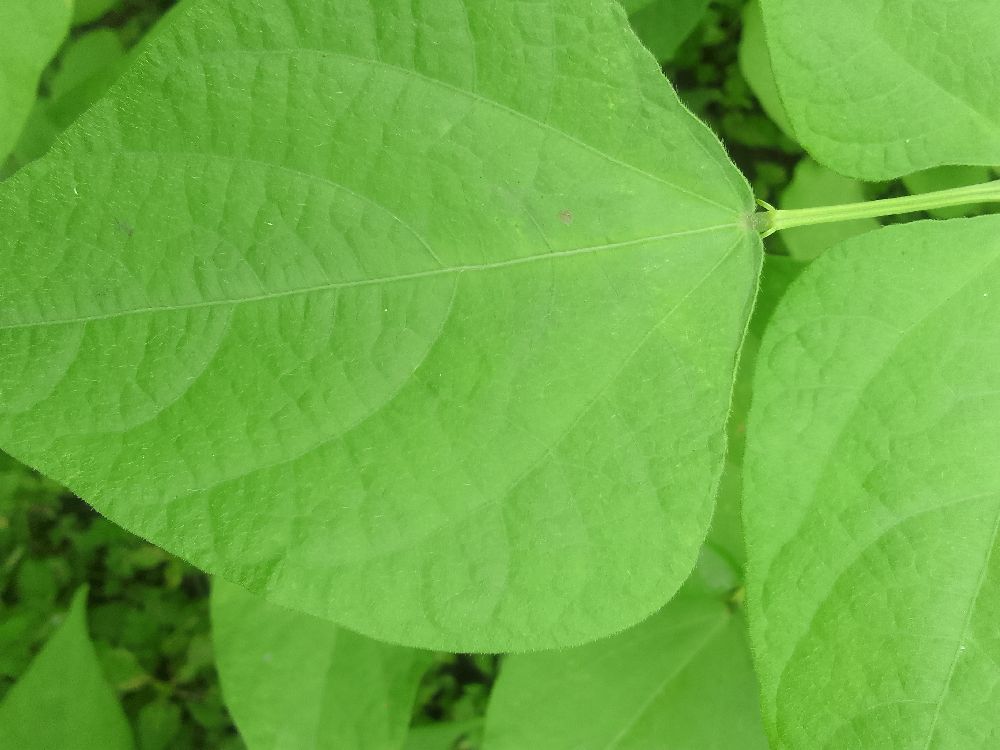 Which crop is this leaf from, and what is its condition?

common bean, healthy
